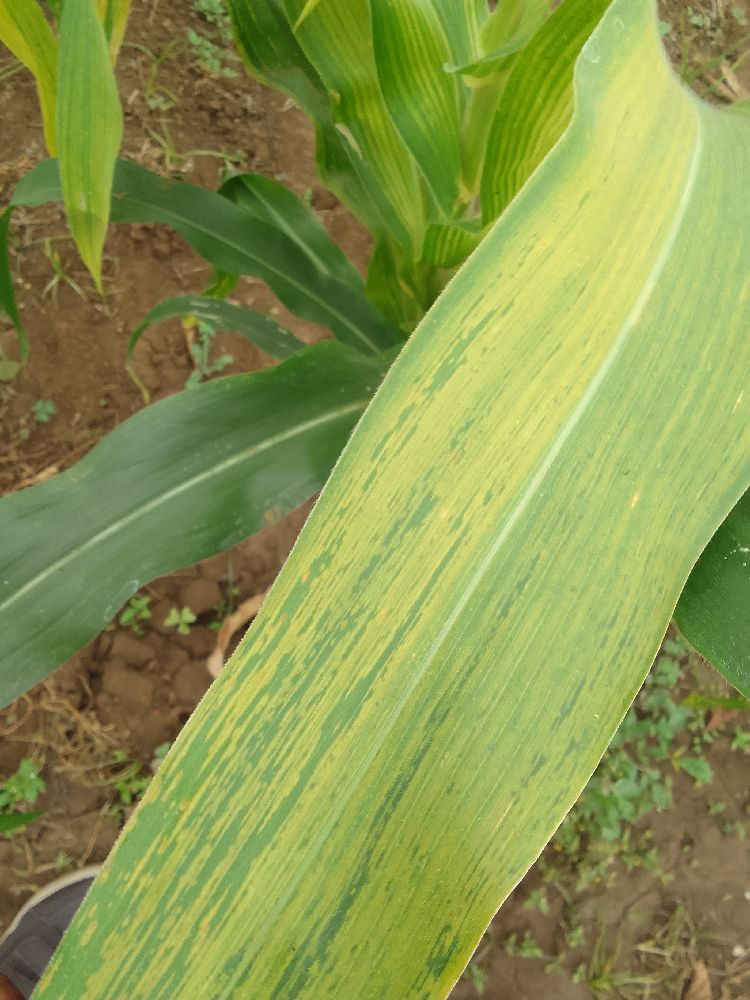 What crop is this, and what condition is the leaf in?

maize, maize lethal necrosis
